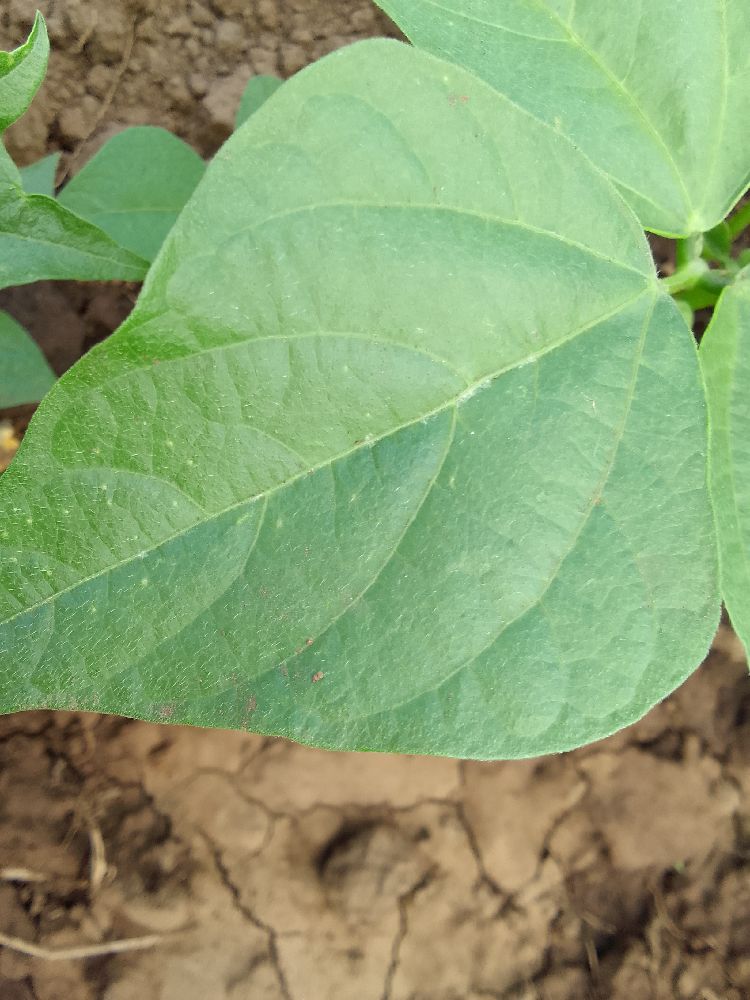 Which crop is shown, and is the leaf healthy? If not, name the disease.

common bean, healthy
